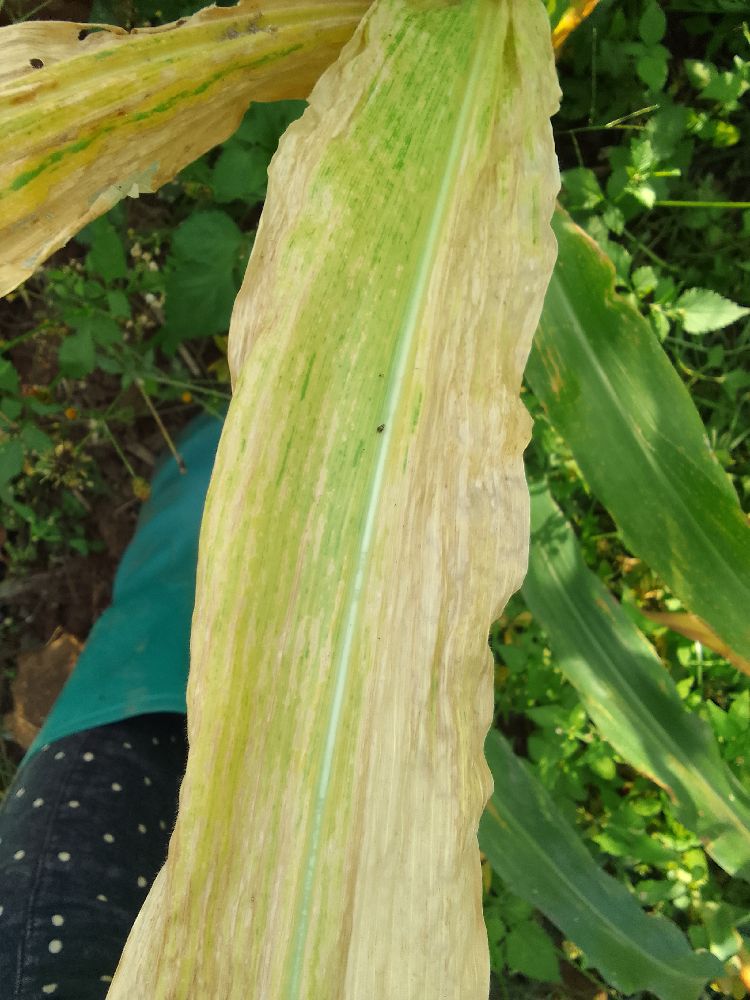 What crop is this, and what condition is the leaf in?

maize, maize lethal necrosis
